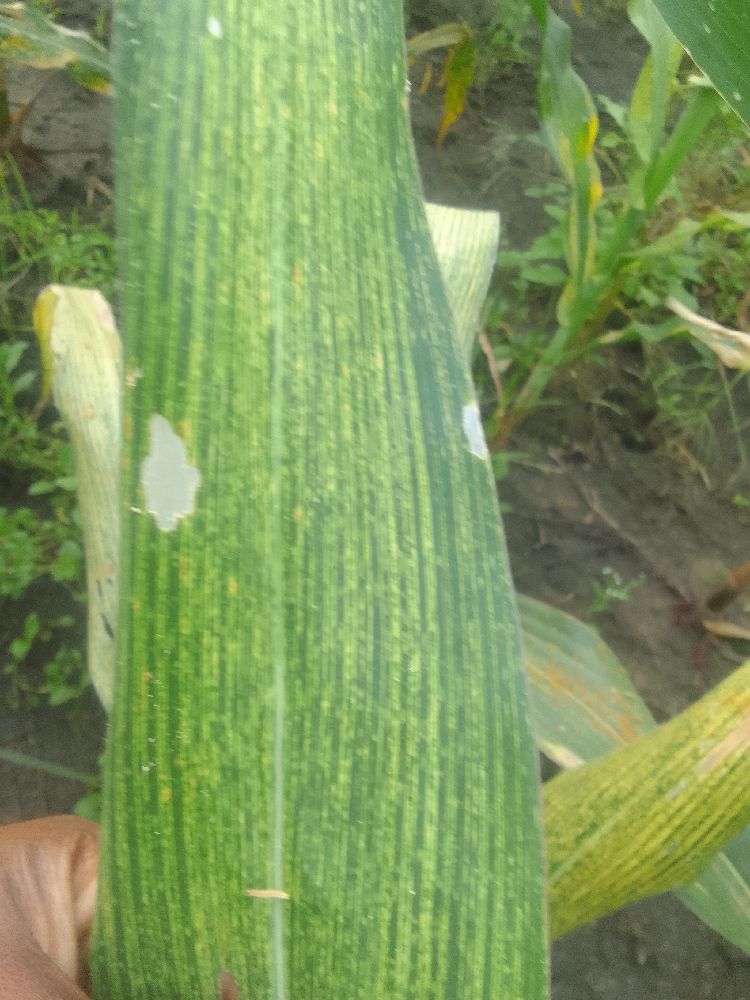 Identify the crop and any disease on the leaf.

maize, maize streak virus
